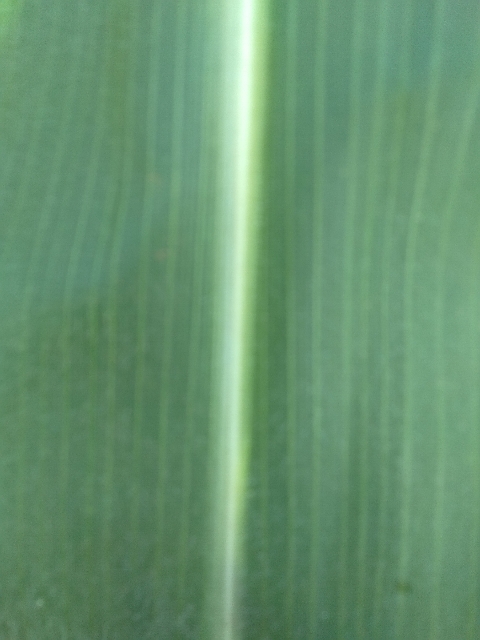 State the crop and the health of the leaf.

maize, healthy
